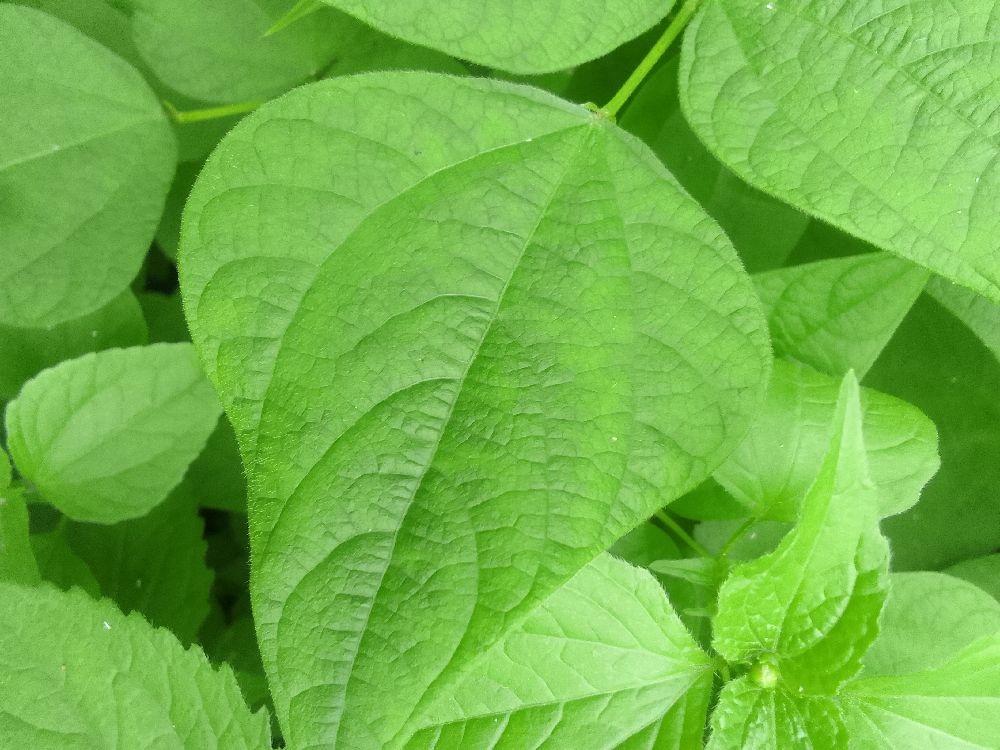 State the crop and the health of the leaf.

common bean, healthy
